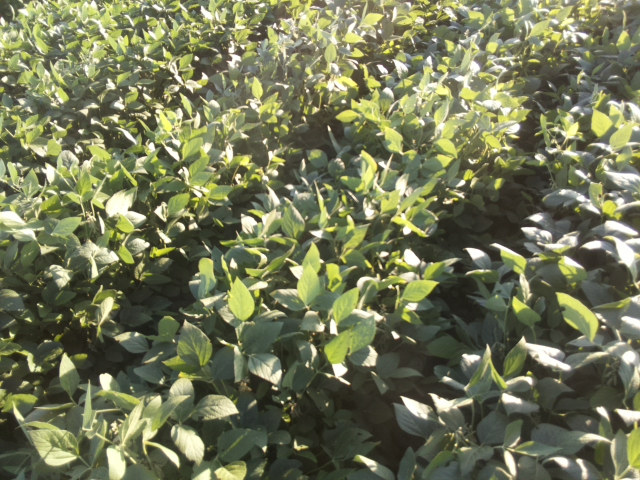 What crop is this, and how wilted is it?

soybean, slight leaflet or petiole turgor loss in upper canopy
